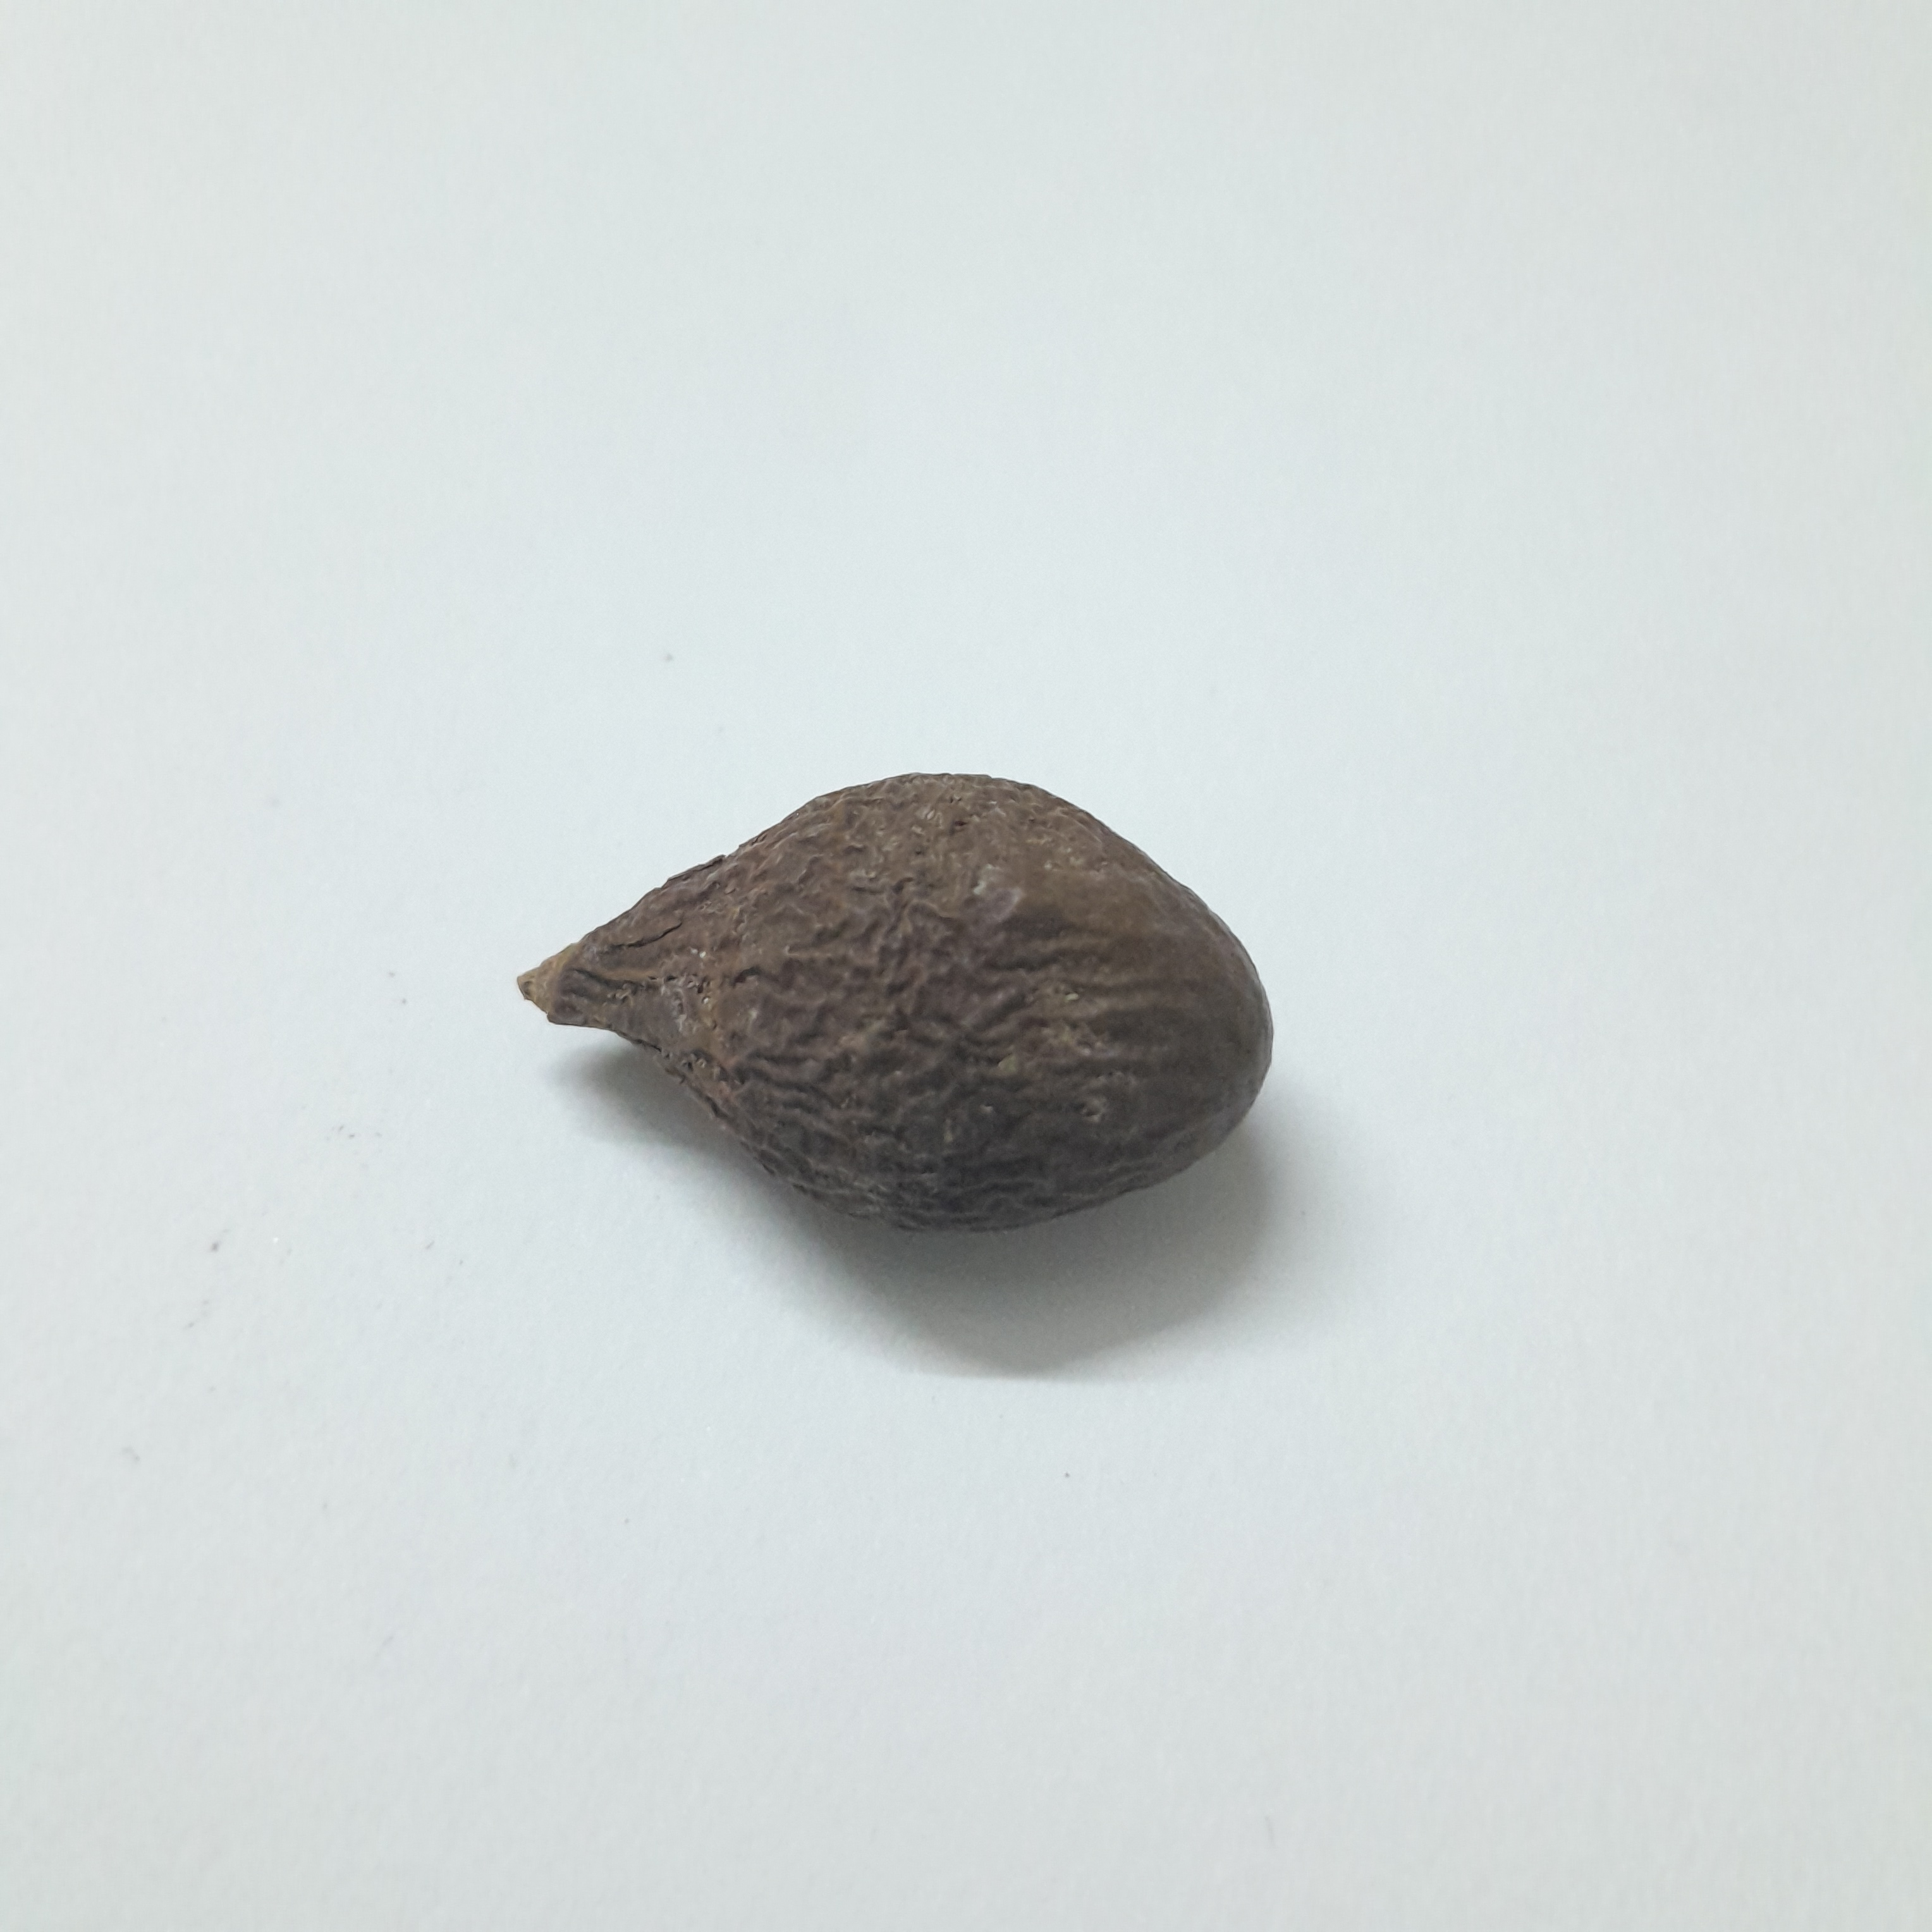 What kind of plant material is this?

niranjanphal
